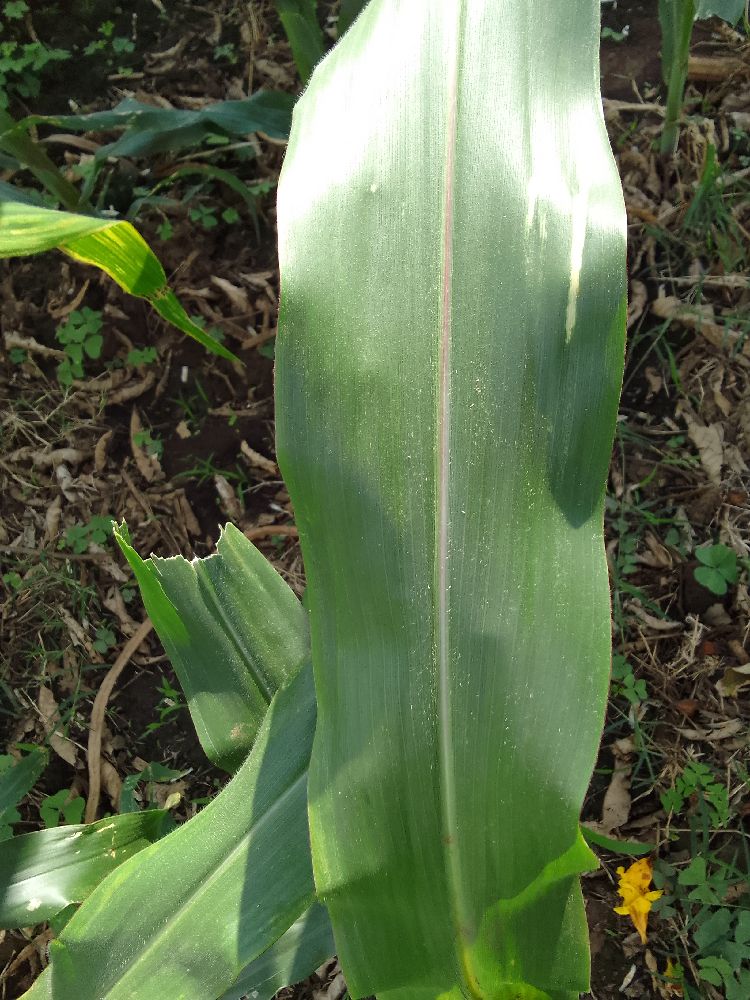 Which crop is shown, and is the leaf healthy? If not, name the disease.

maize, healthy
